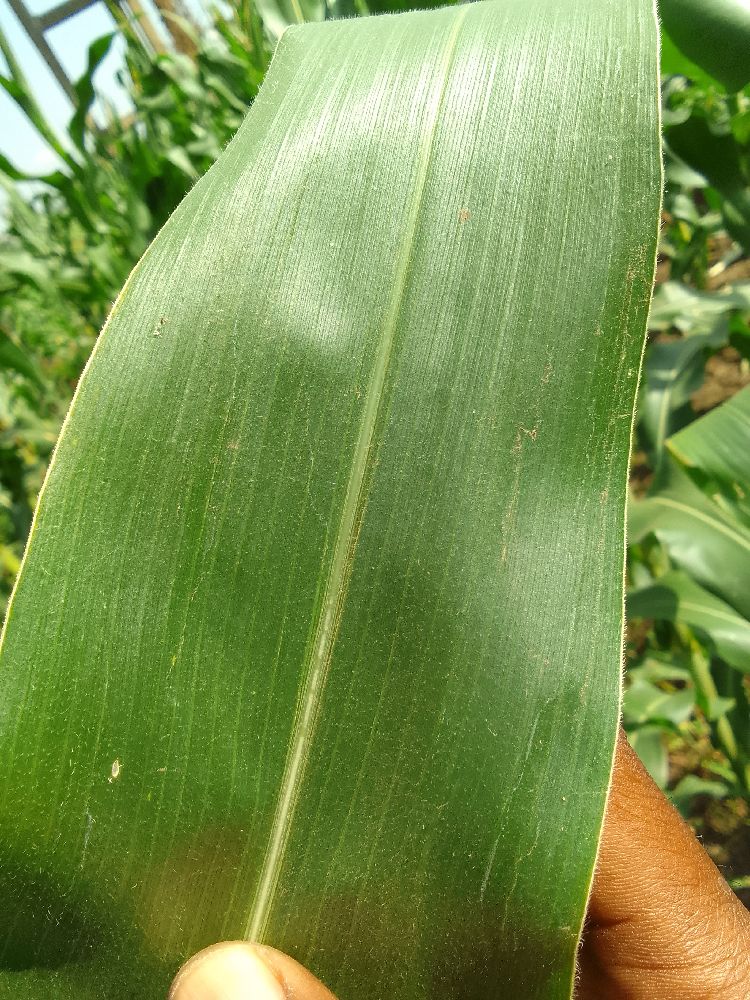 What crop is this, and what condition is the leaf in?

maize, healthy
